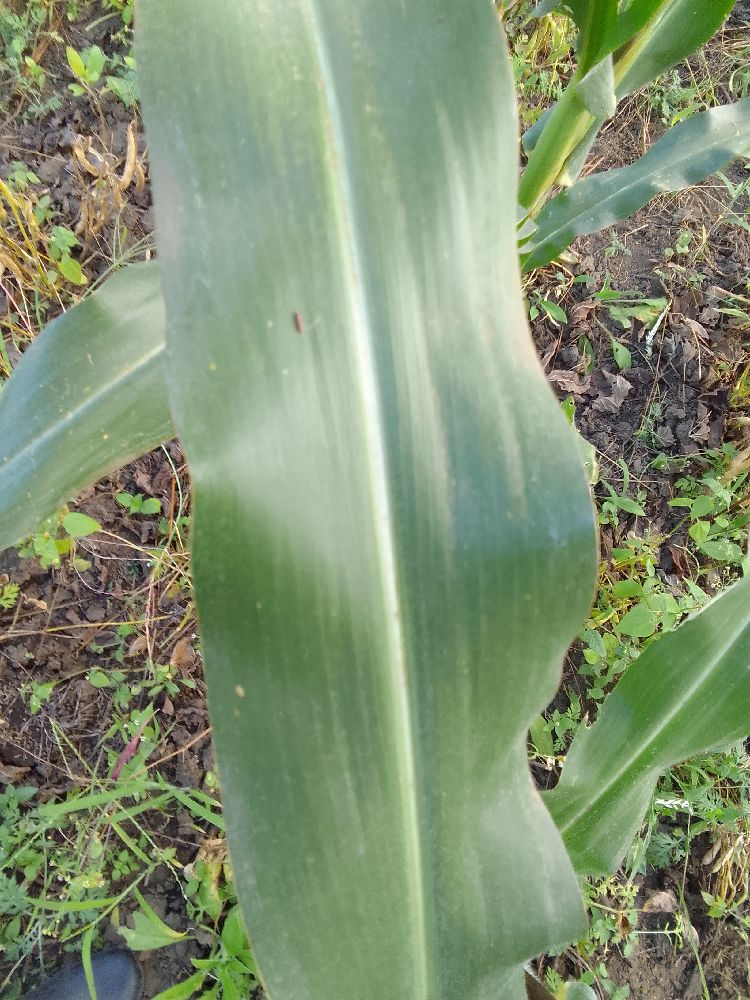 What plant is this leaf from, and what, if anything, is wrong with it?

maize, healthy
